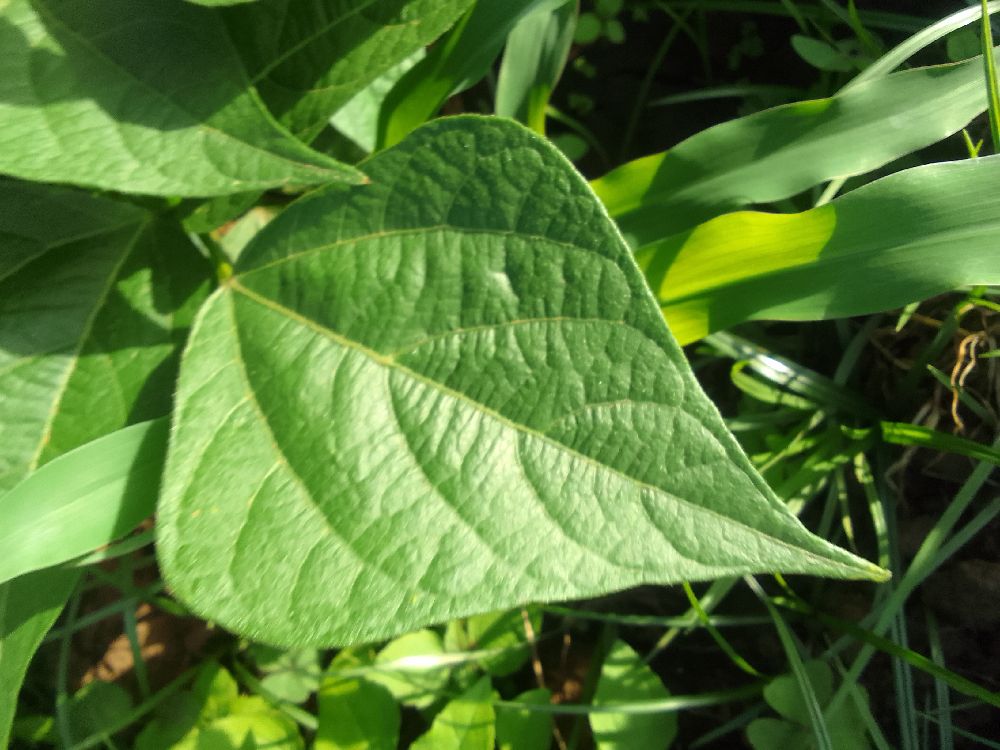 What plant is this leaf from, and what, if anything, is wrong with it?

common bean, healthy
